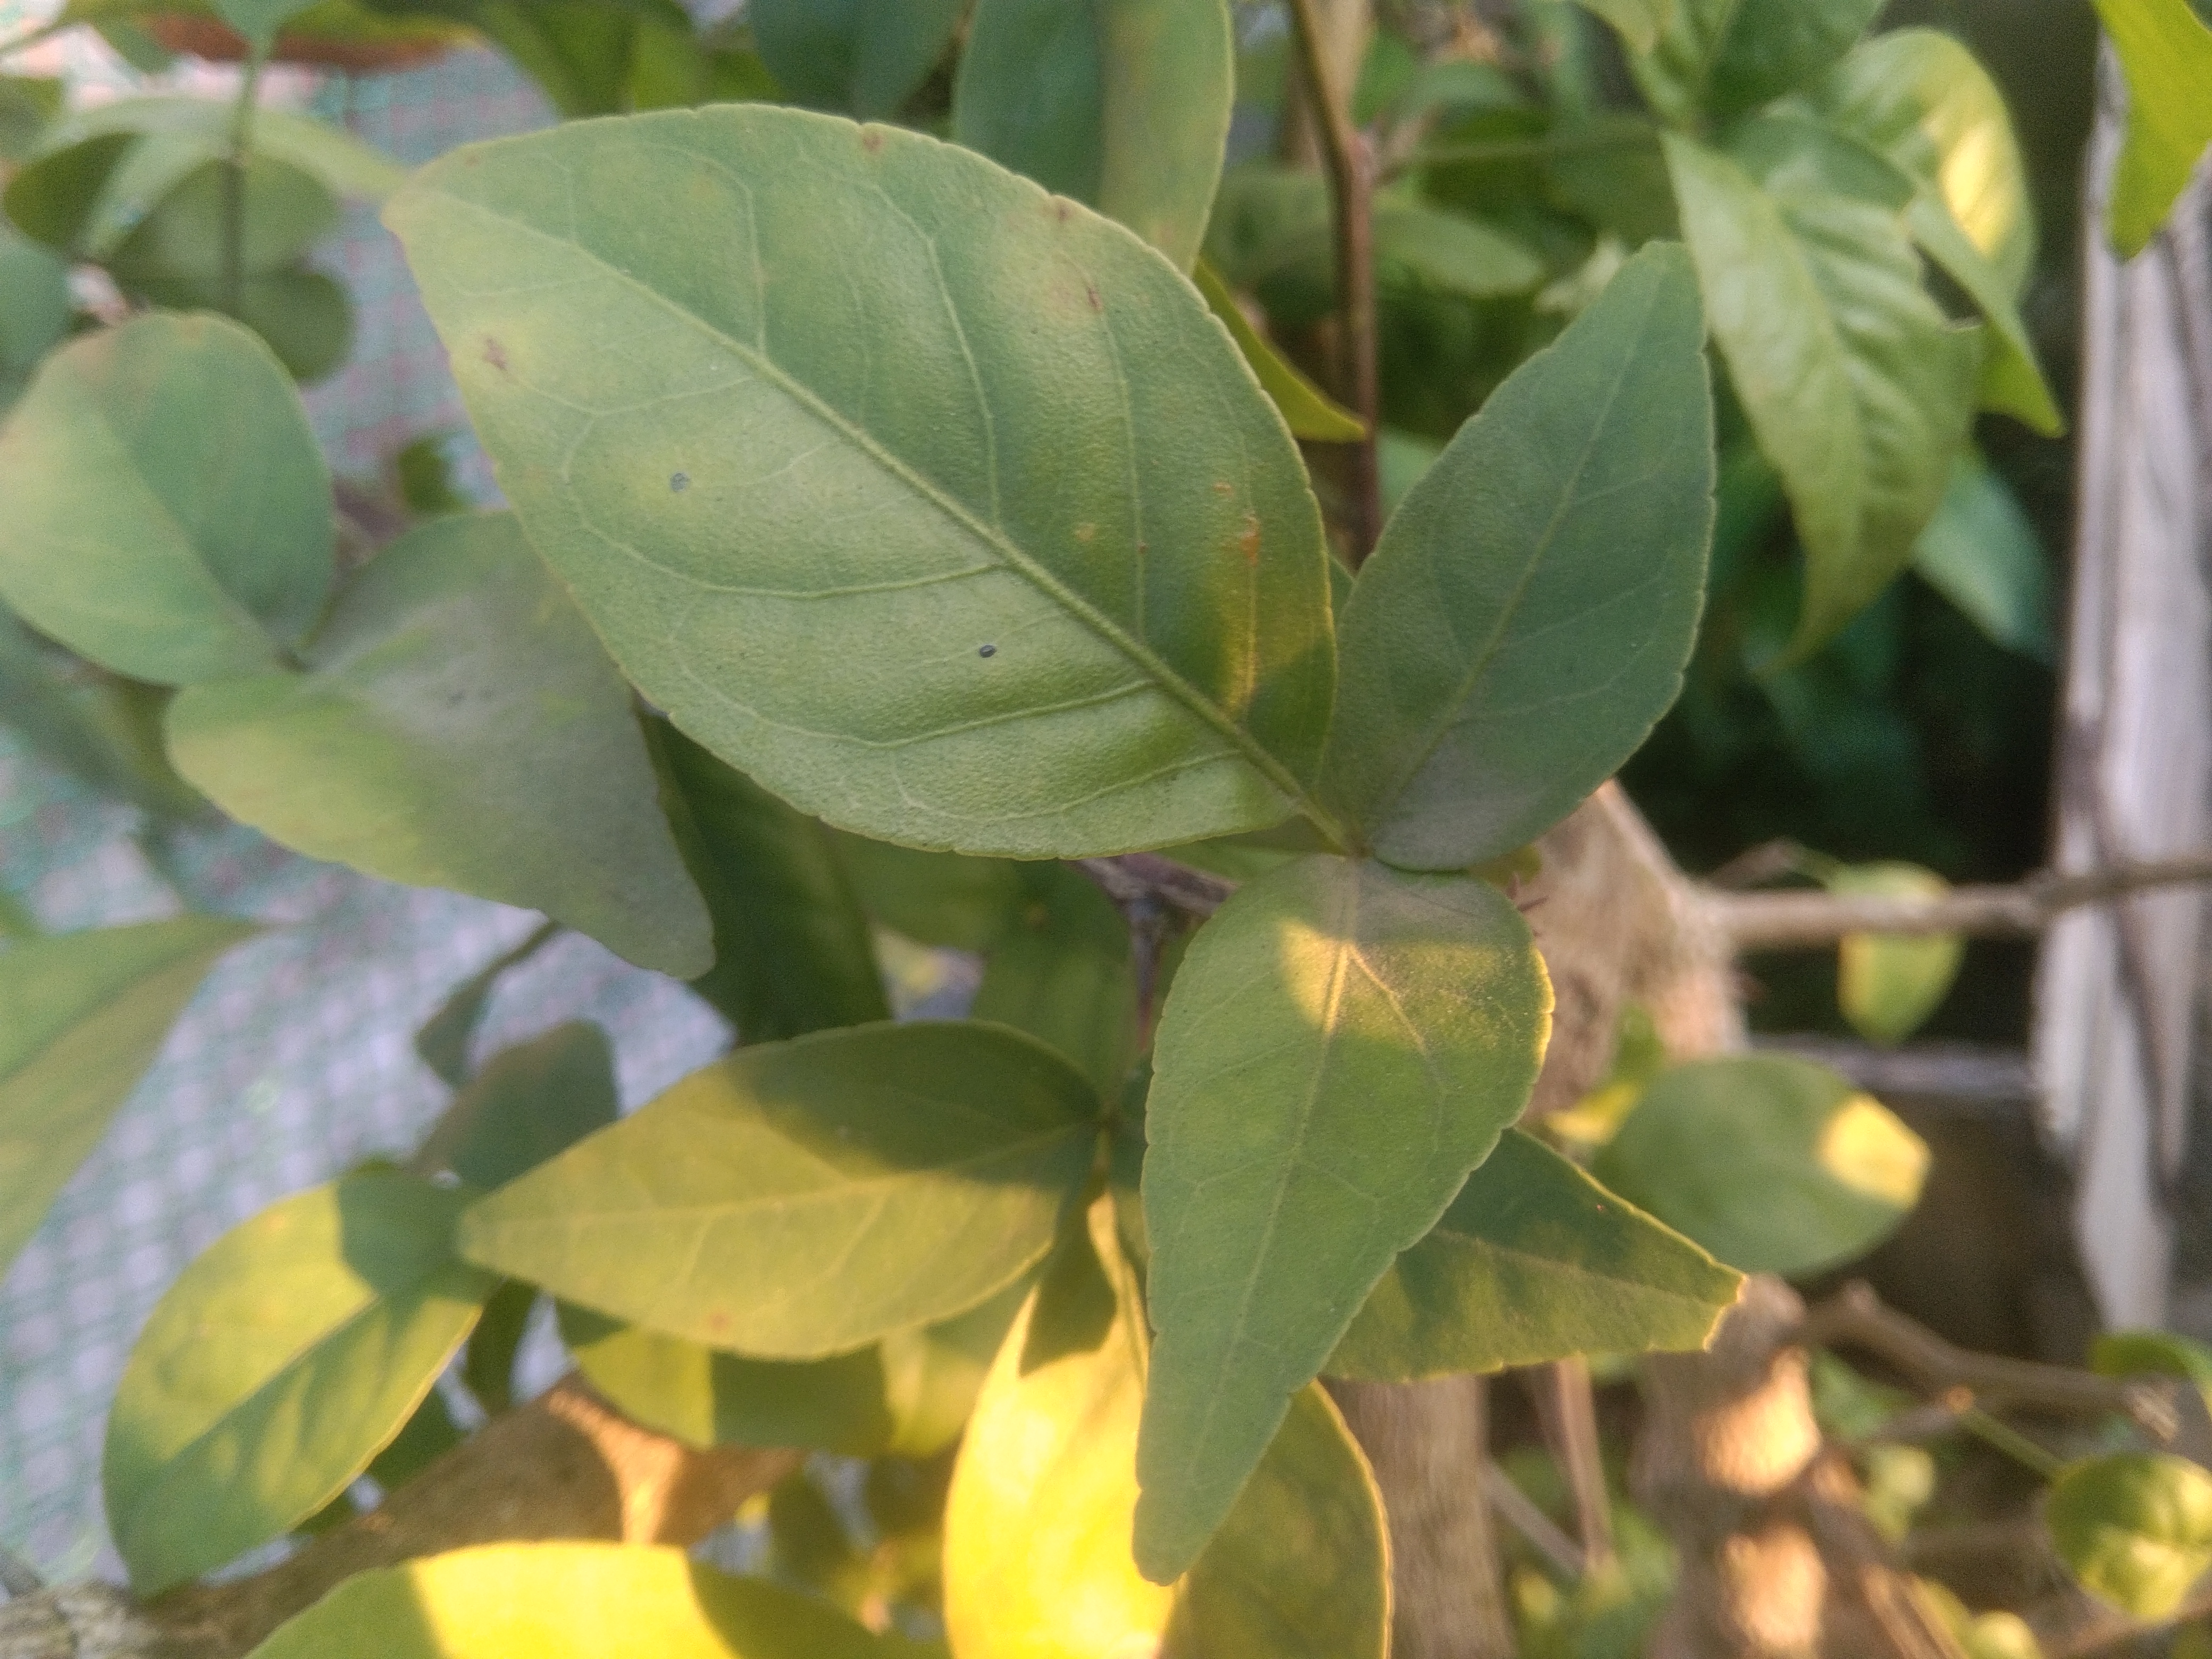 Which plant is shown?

wood apple
